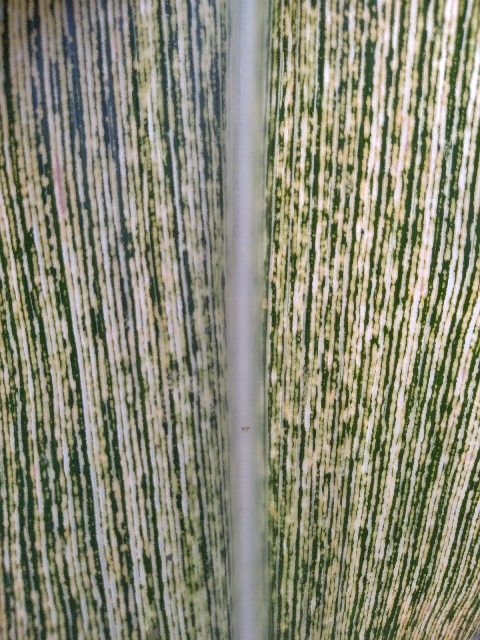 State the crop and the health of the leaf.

maize, maize streak virus
